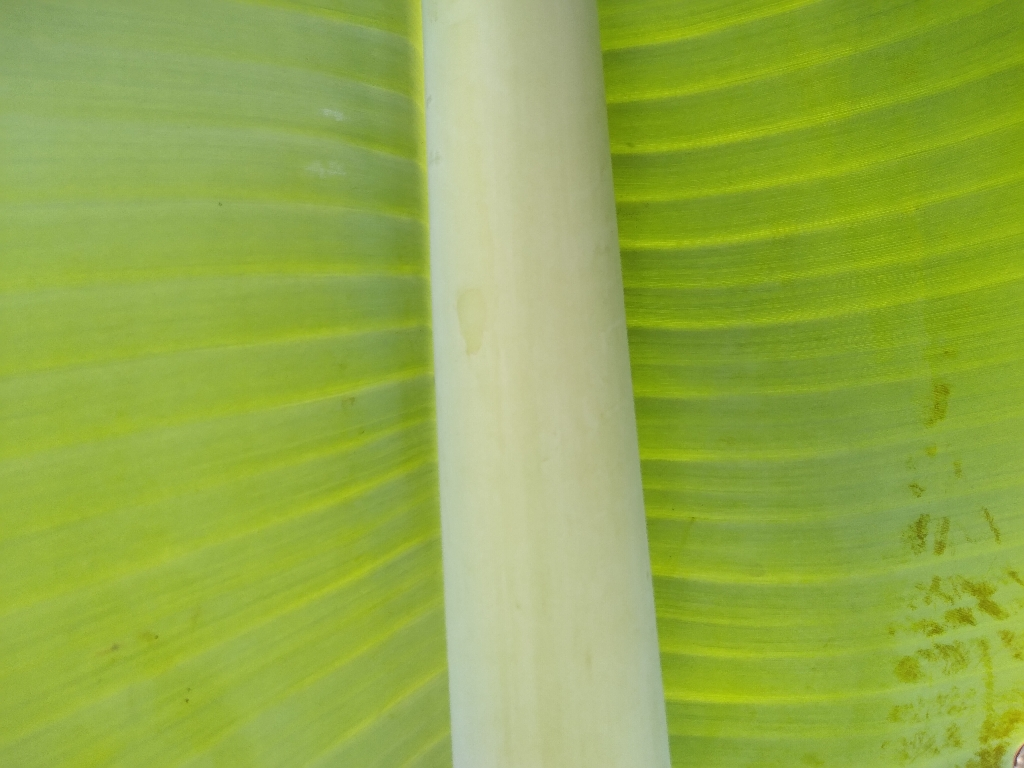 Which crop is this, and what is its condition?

banana, healthy
